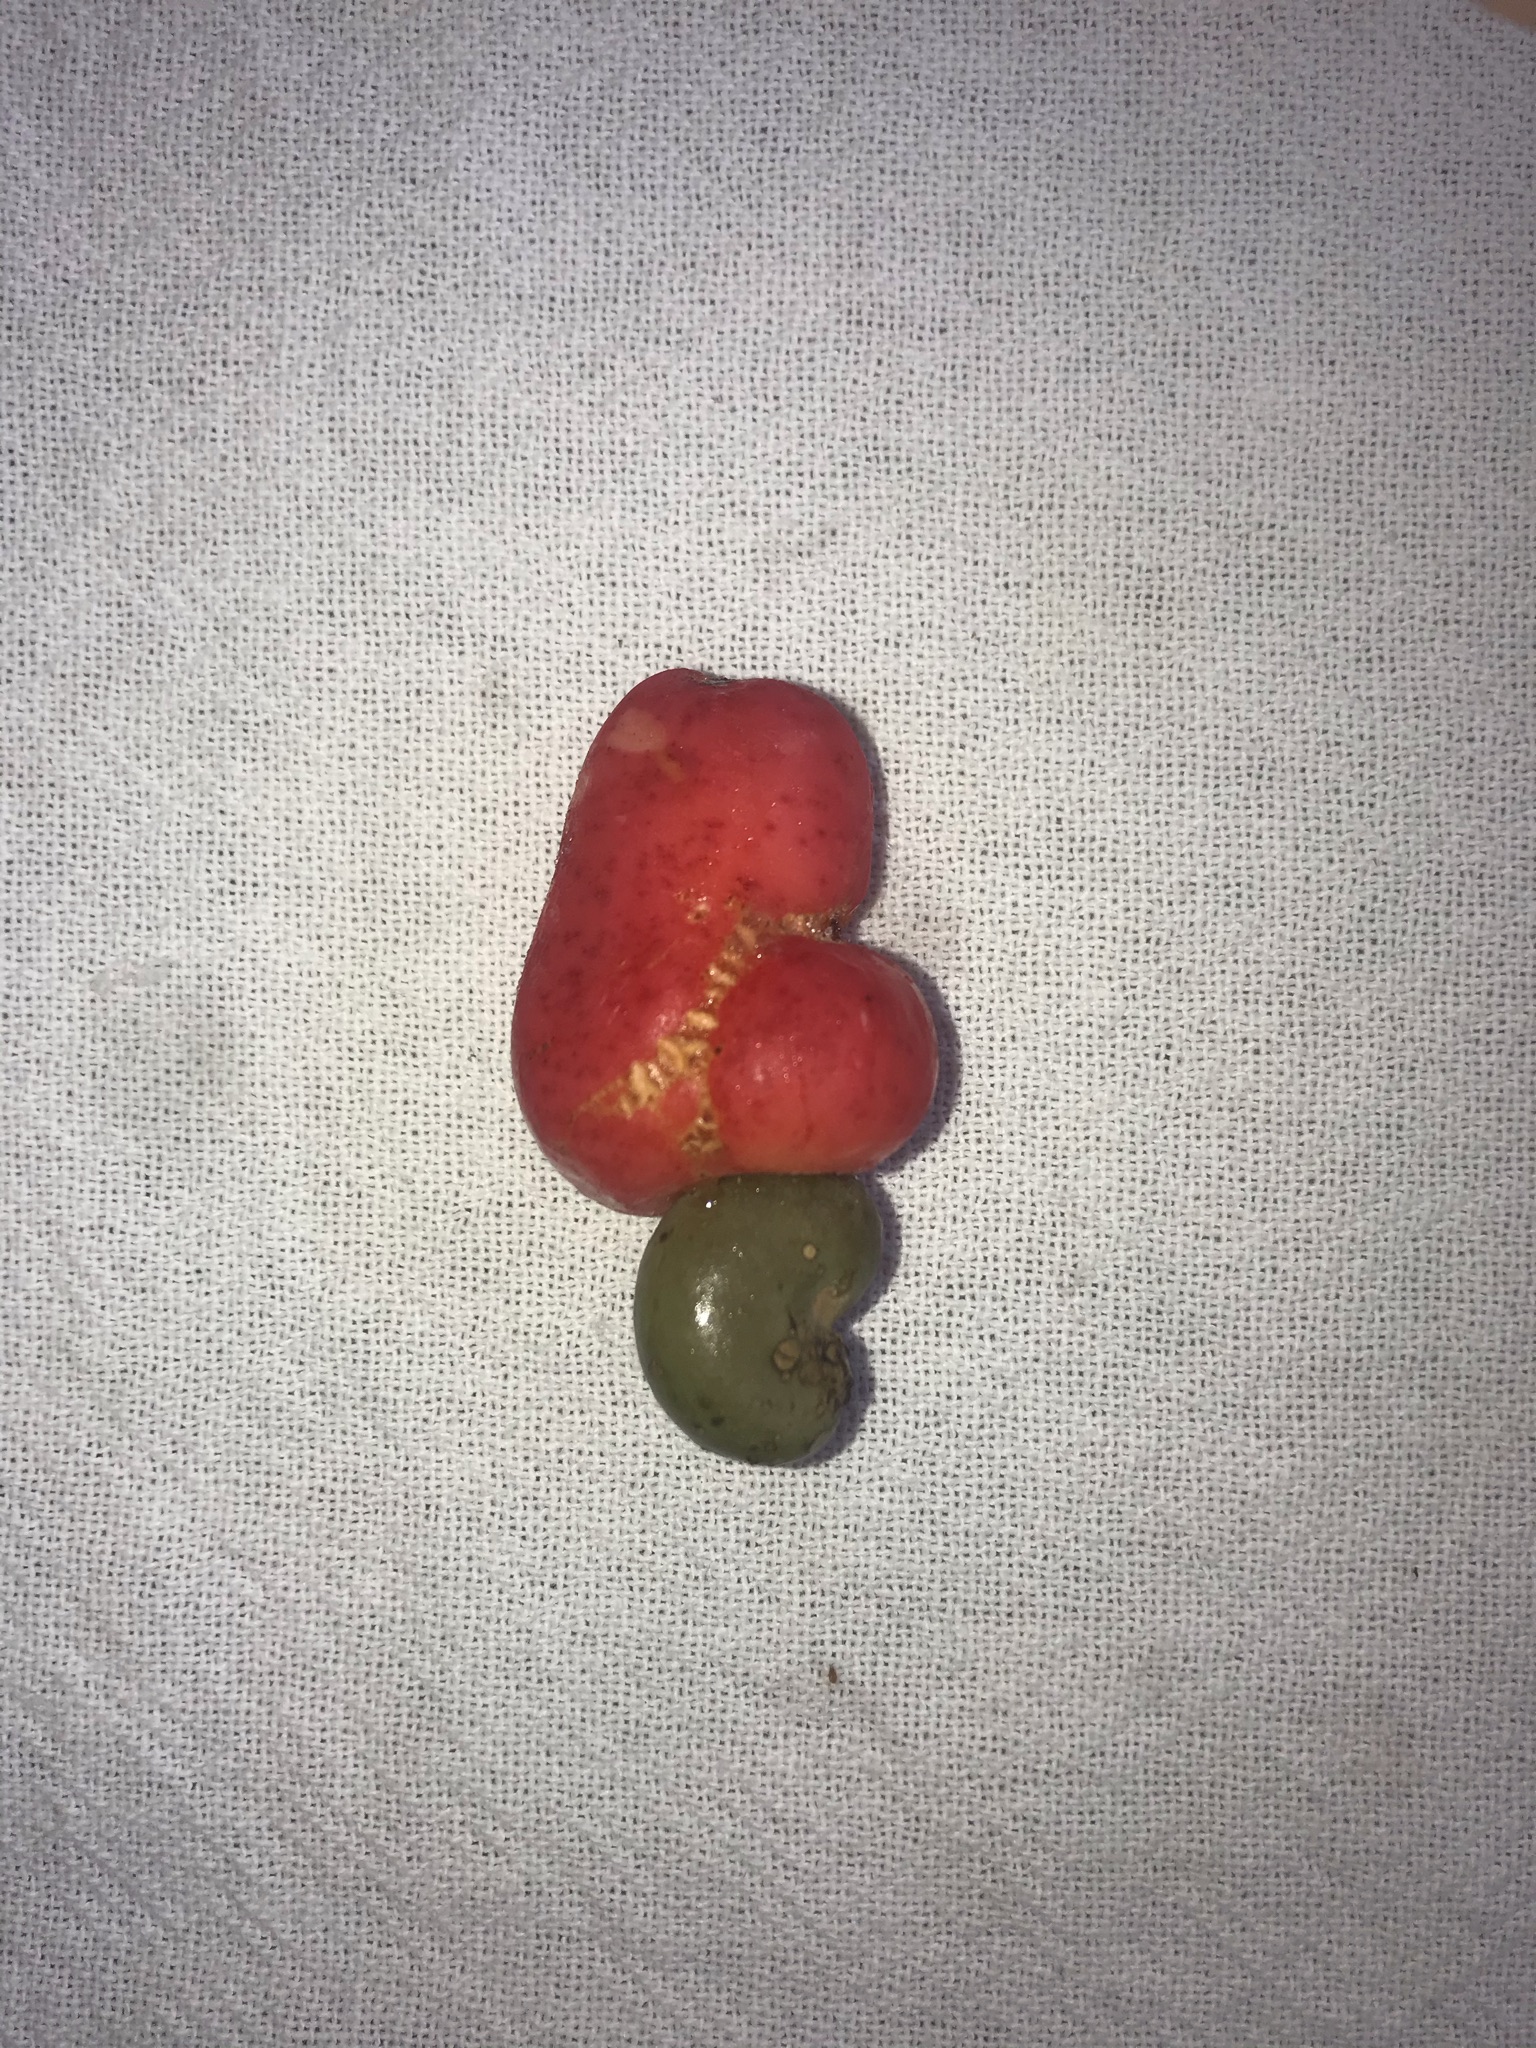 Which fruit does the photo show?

caju vermelho
